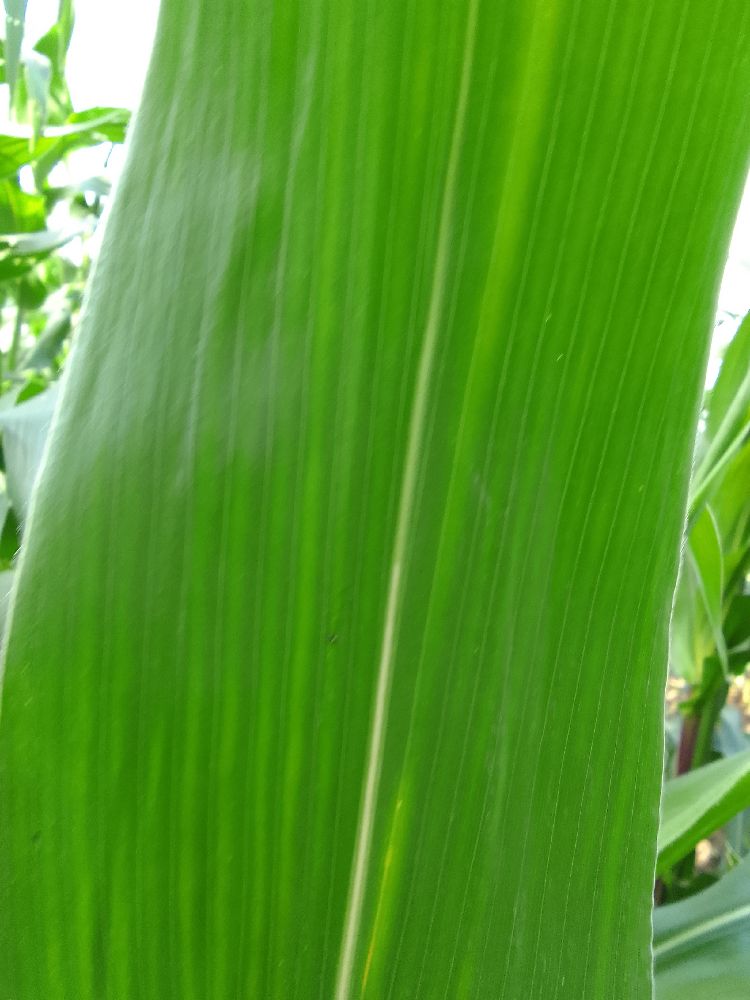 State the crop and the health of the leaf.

maize, healthy
